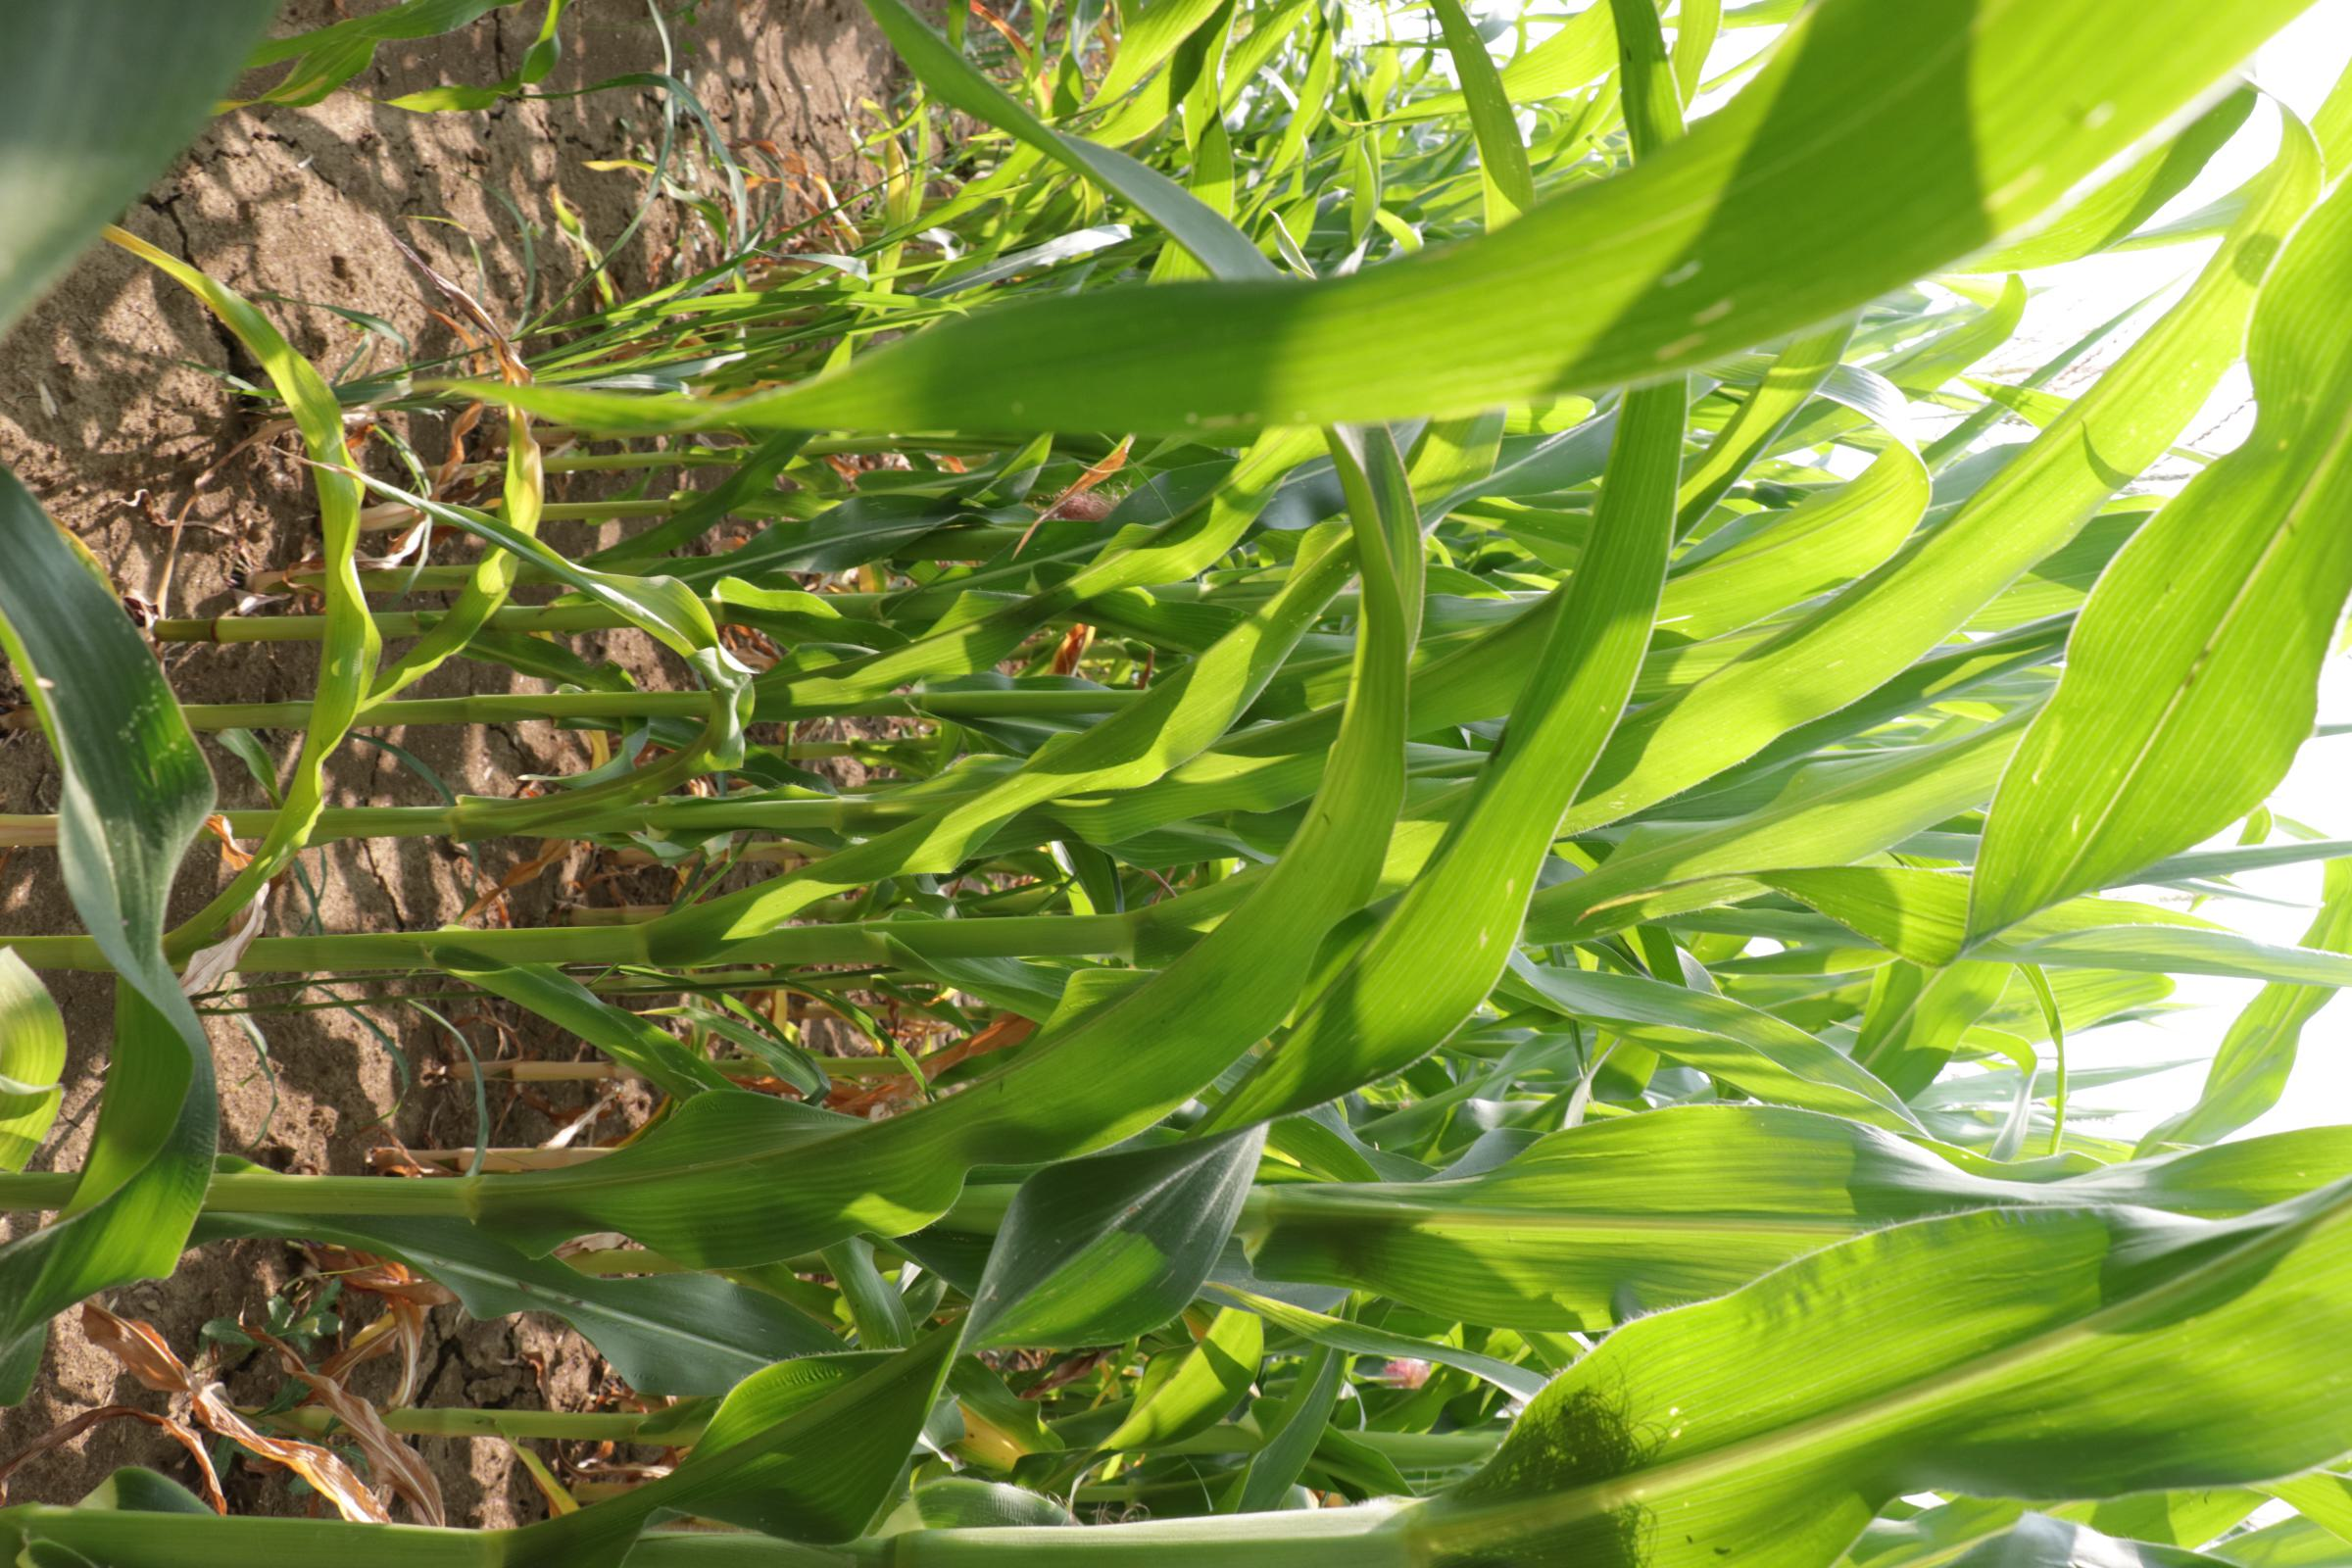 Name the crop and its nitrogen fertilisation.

maize, no added nitrogen
